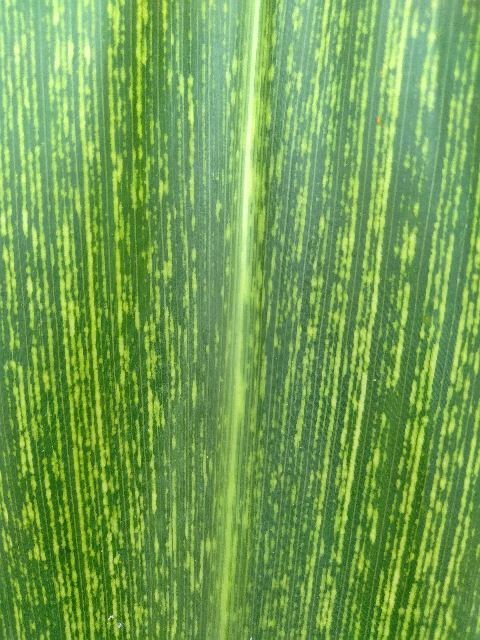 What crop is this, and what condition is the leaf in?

maize, maize streak virus
